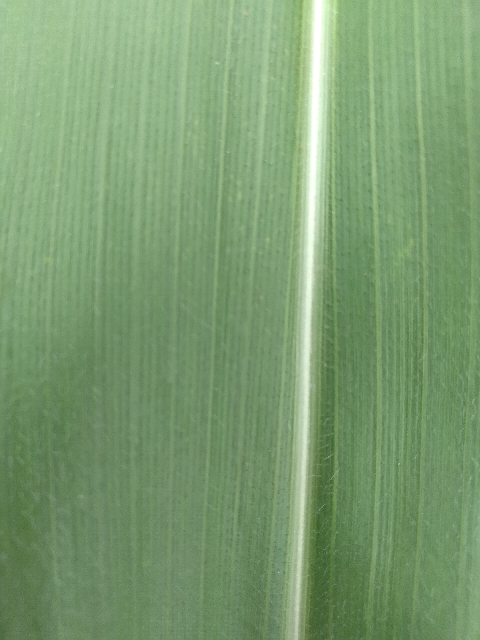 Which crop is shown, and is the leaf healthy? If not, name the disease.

maize, healthy
